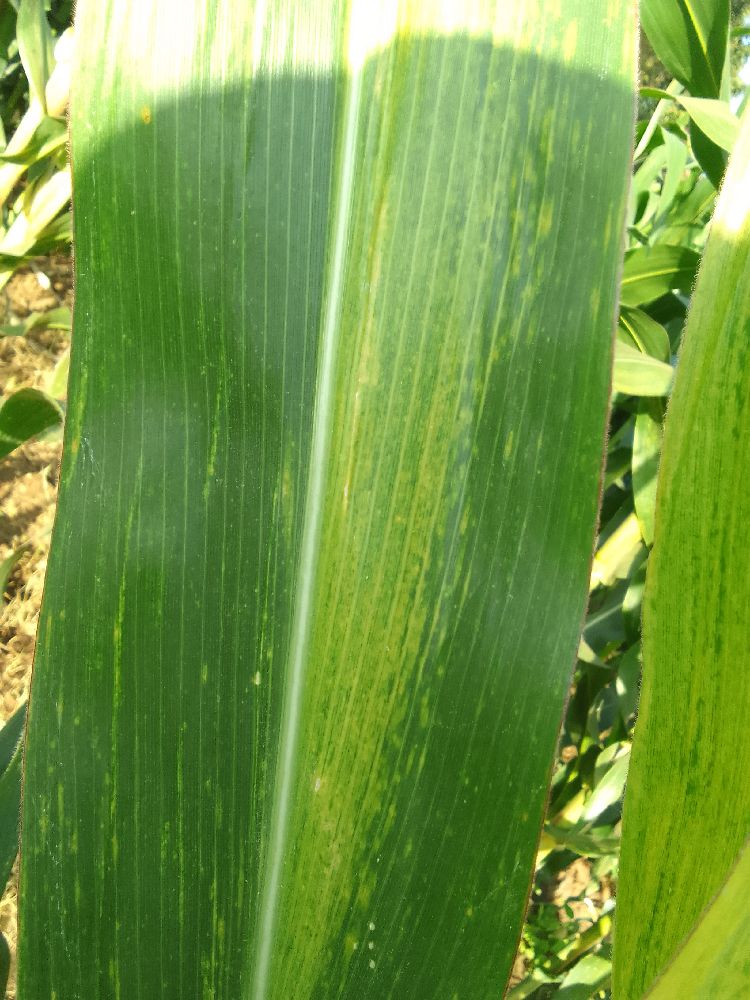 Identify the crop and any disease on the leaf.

maize, maize lethal necrosis
